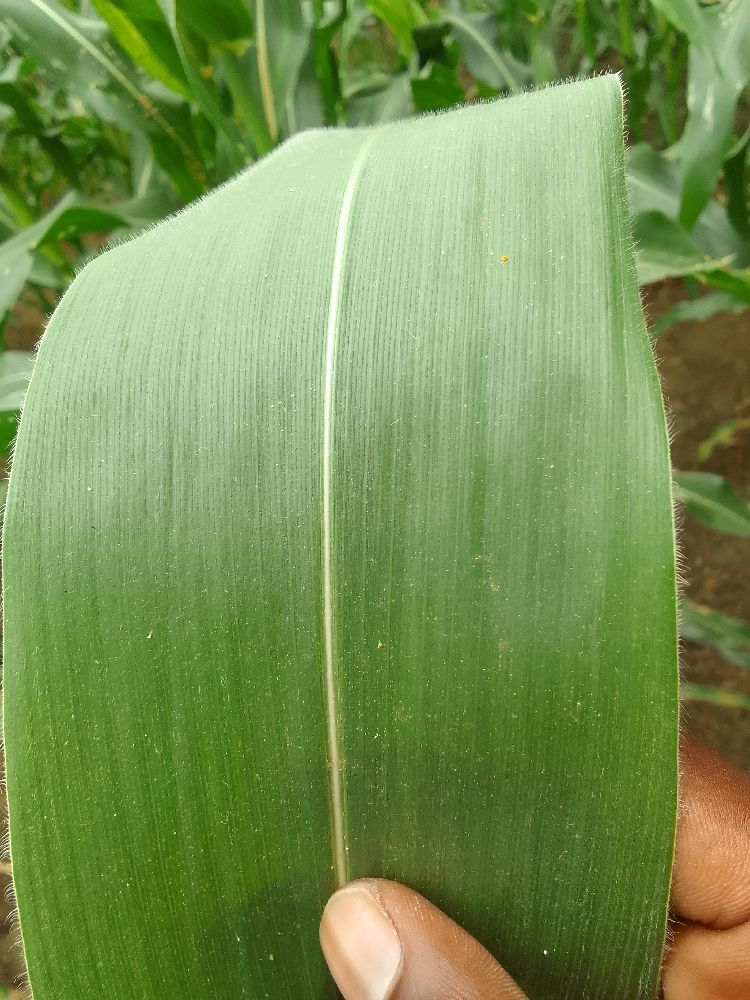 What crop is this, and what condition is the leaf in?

maize, healthy
